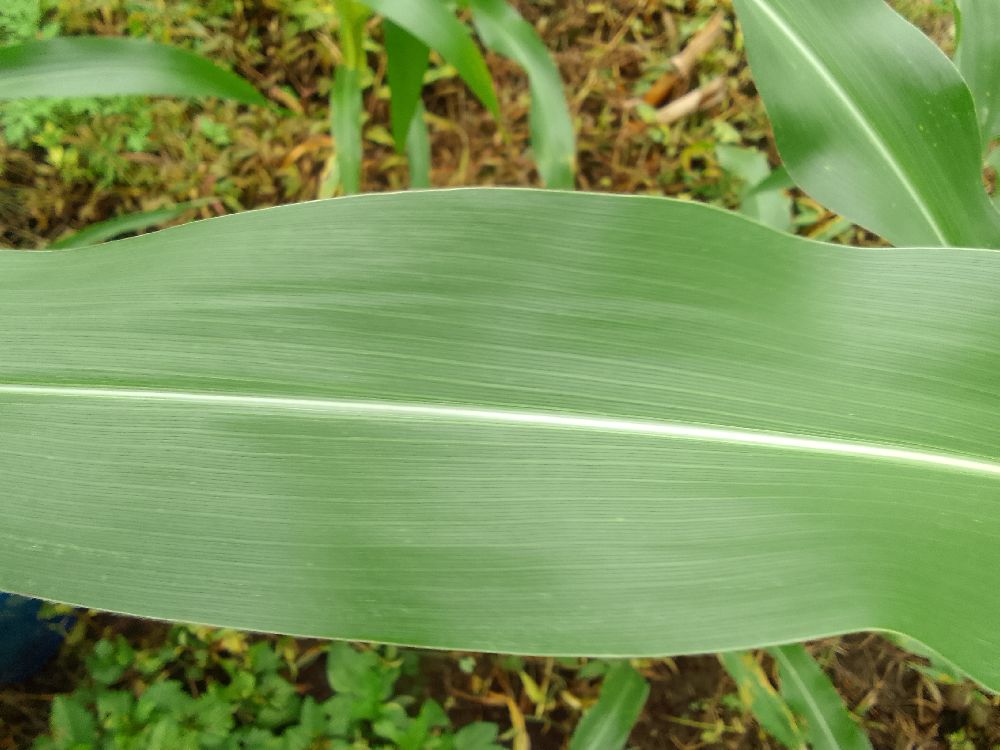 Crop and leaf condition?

maize, healthy
